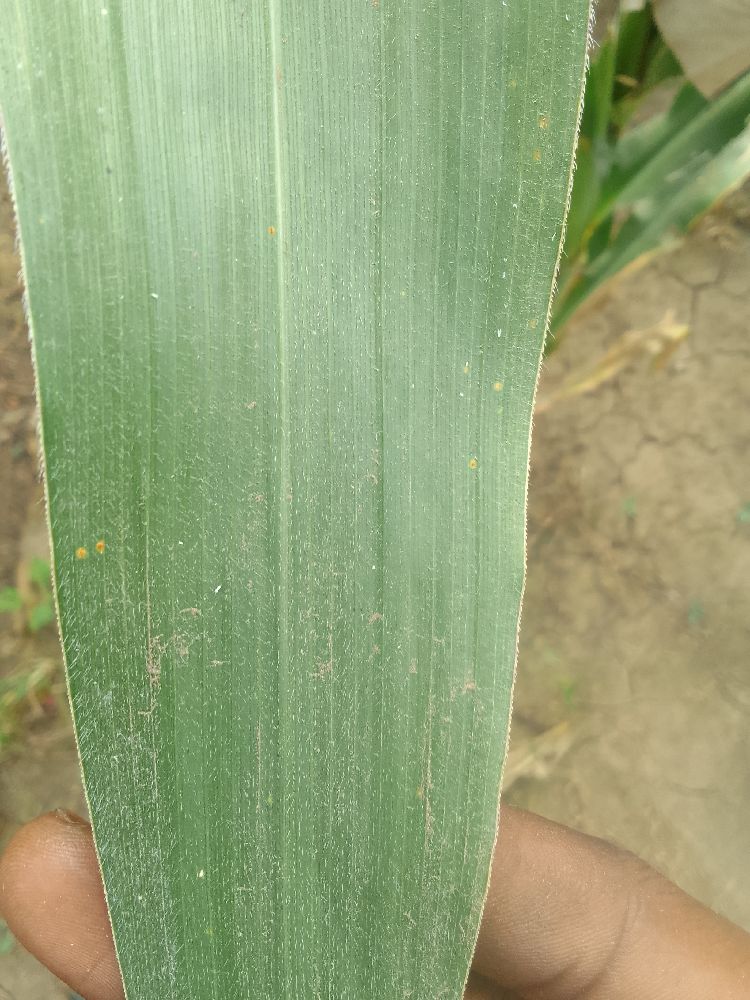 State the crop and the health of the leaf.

maize, healthy
